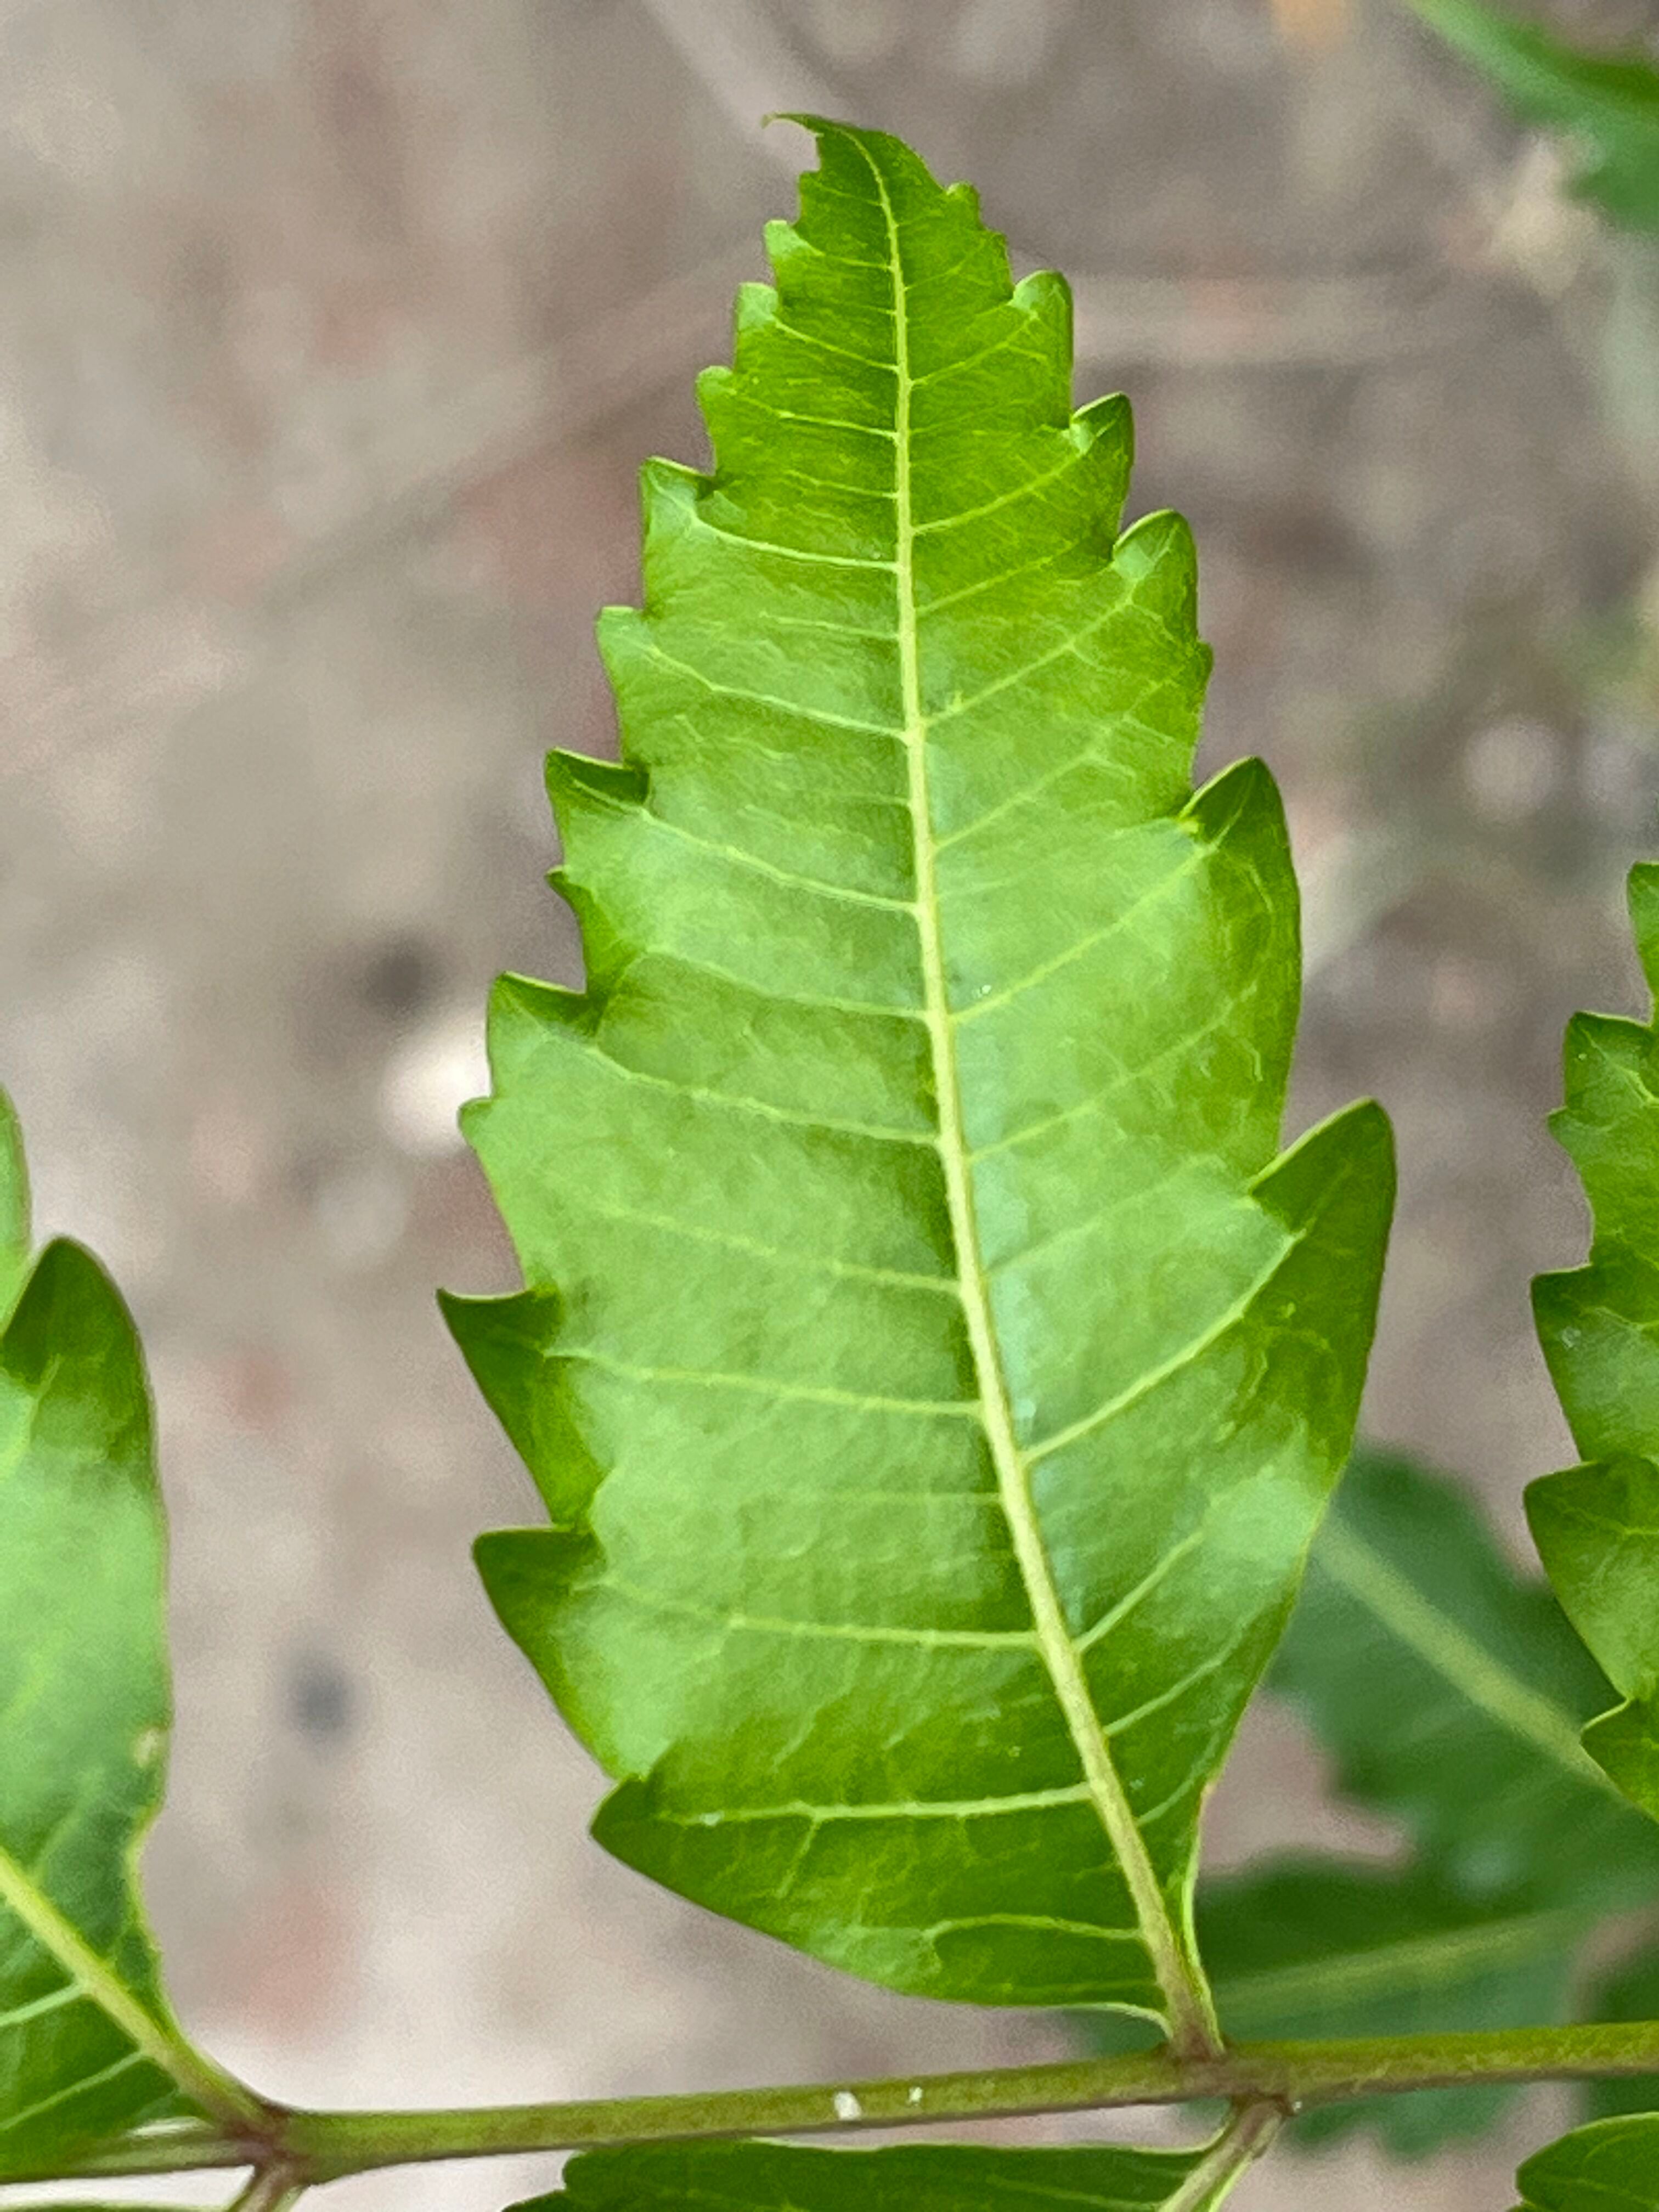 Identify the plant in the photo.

neem
